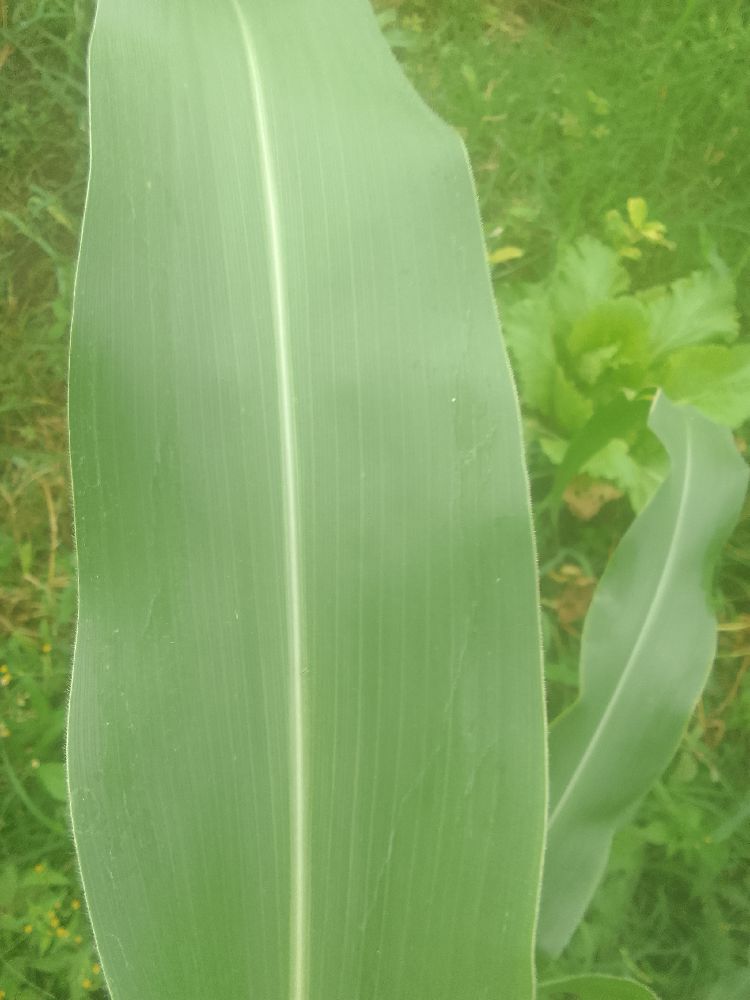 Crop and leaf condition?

maize, healthy
